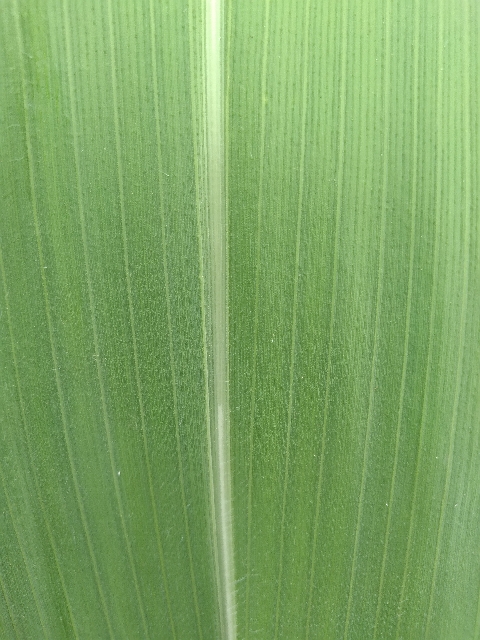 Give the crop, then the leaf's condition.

maize, healthy
